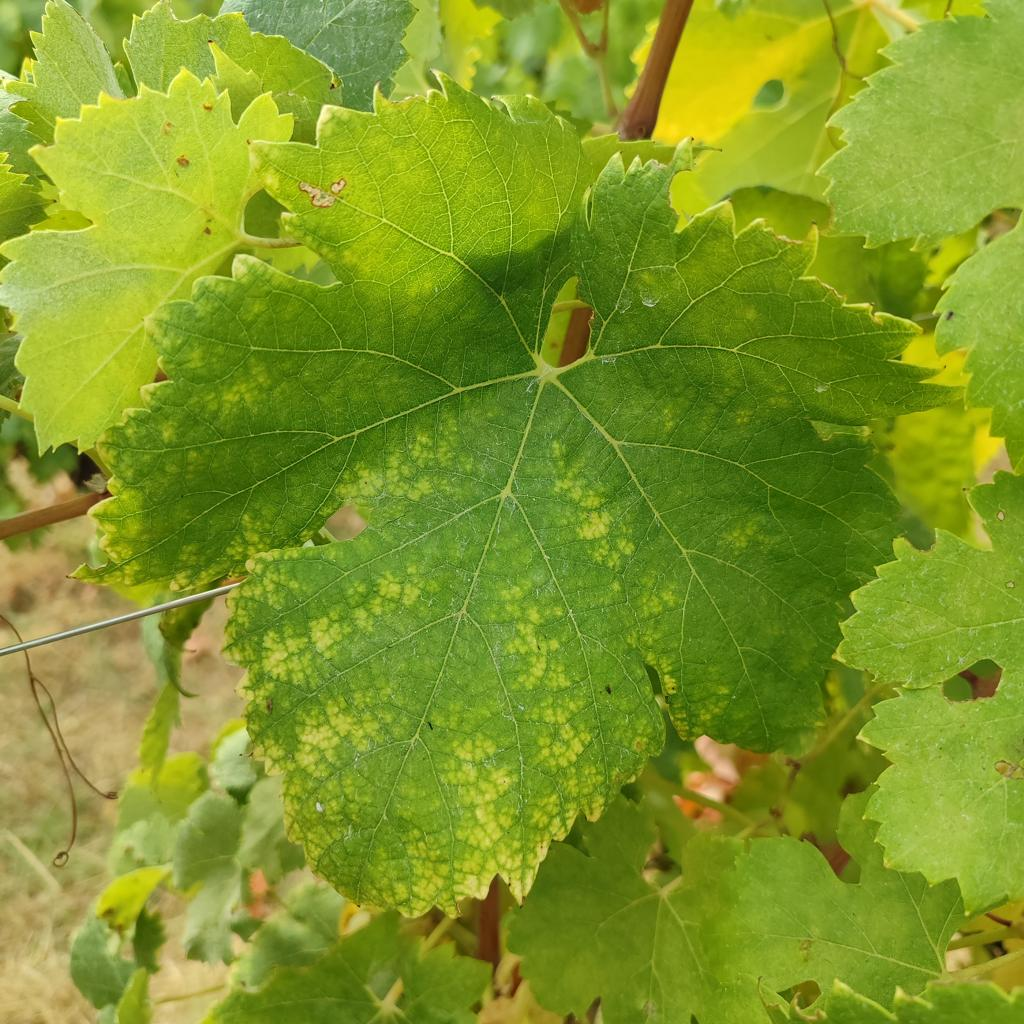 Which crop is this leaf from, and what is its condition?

grapevine, esca complex
